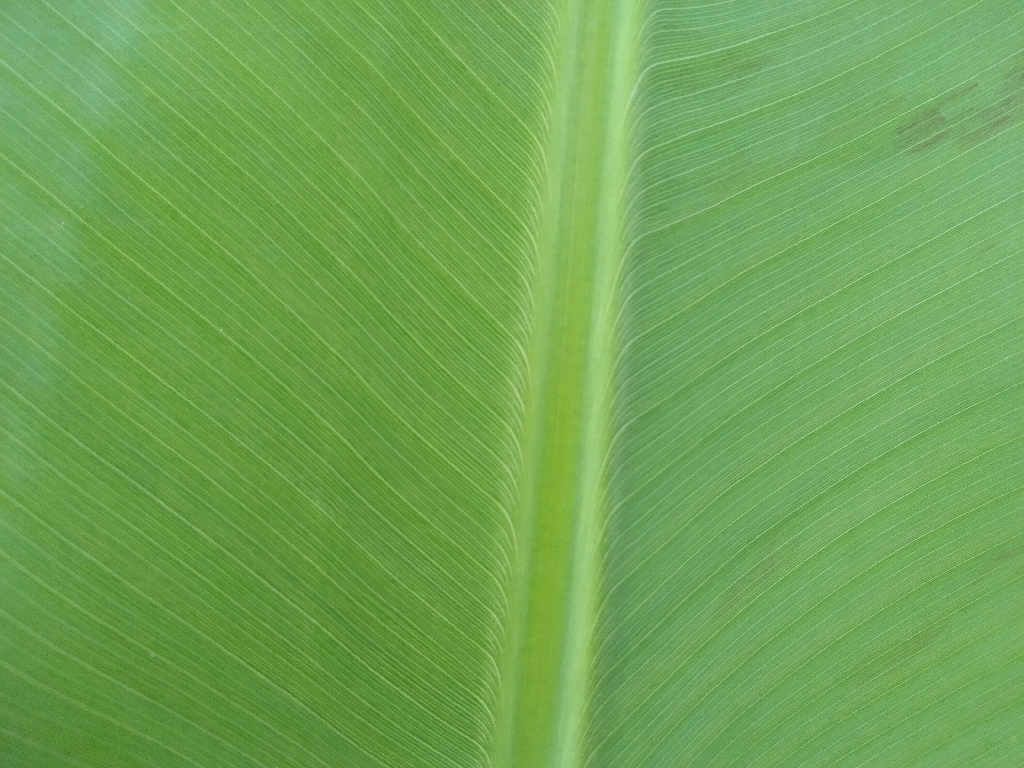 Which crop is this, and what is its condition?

banana, healthy
